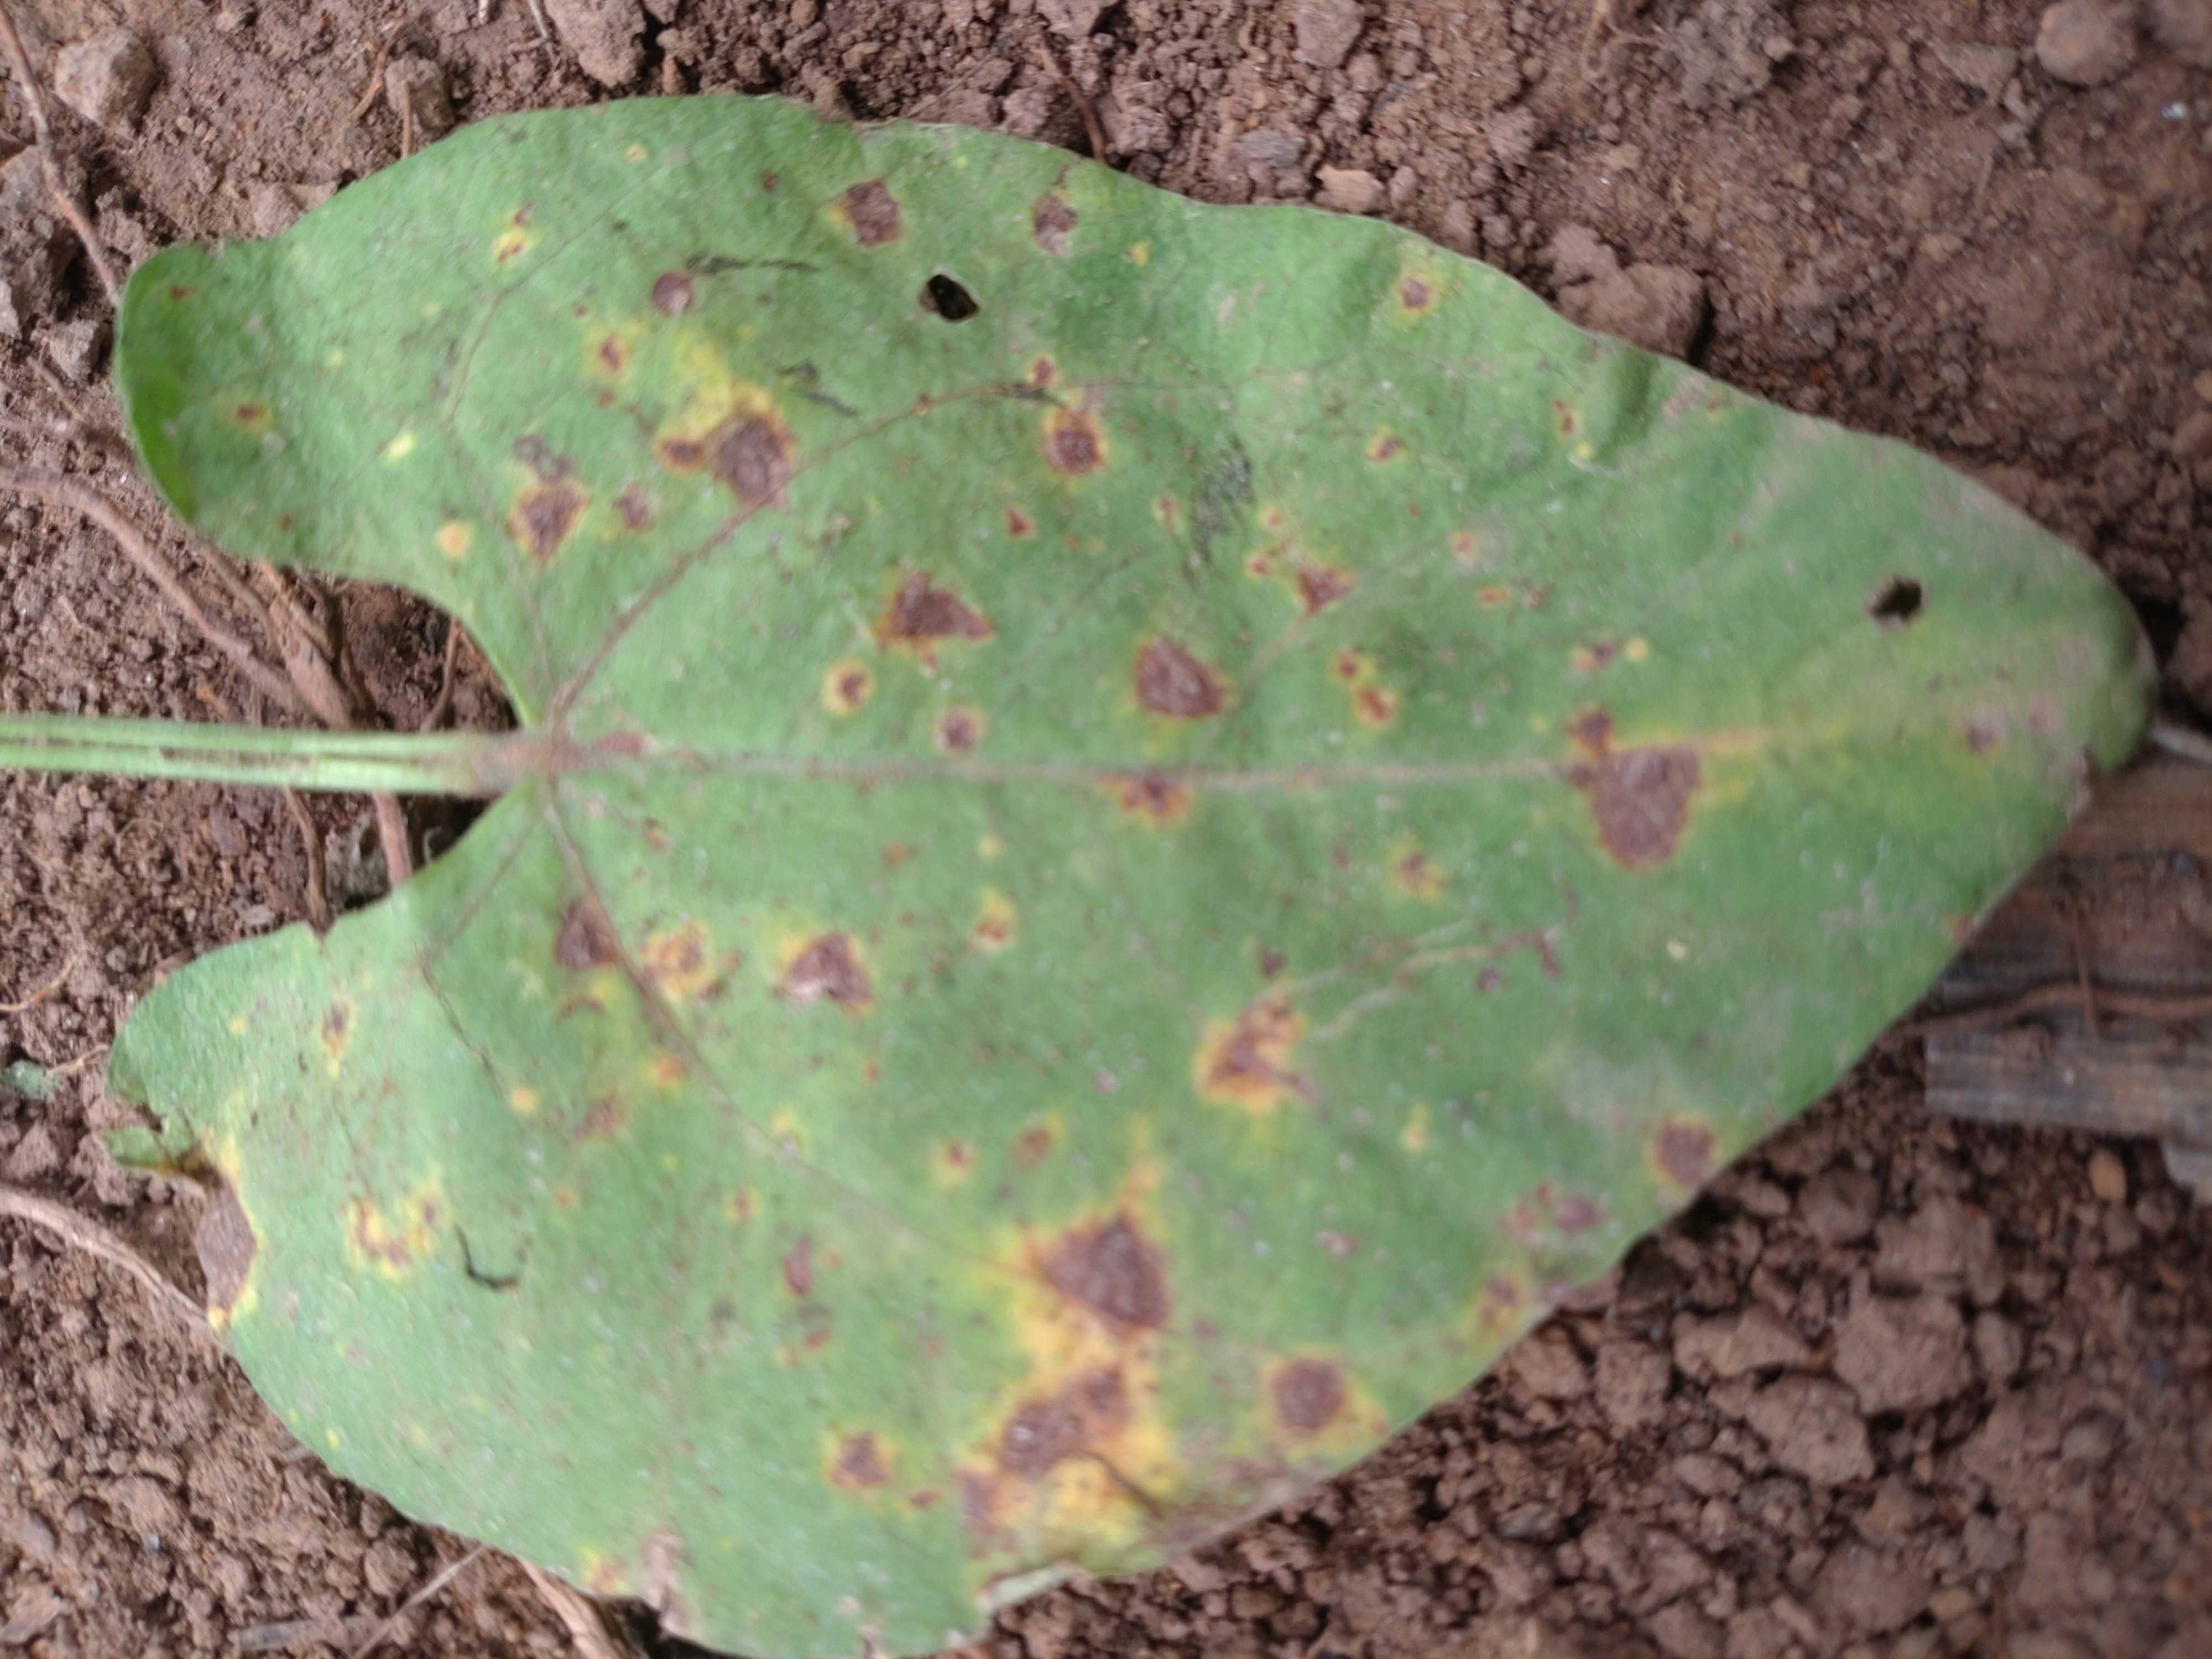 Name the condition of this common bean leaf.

rust
